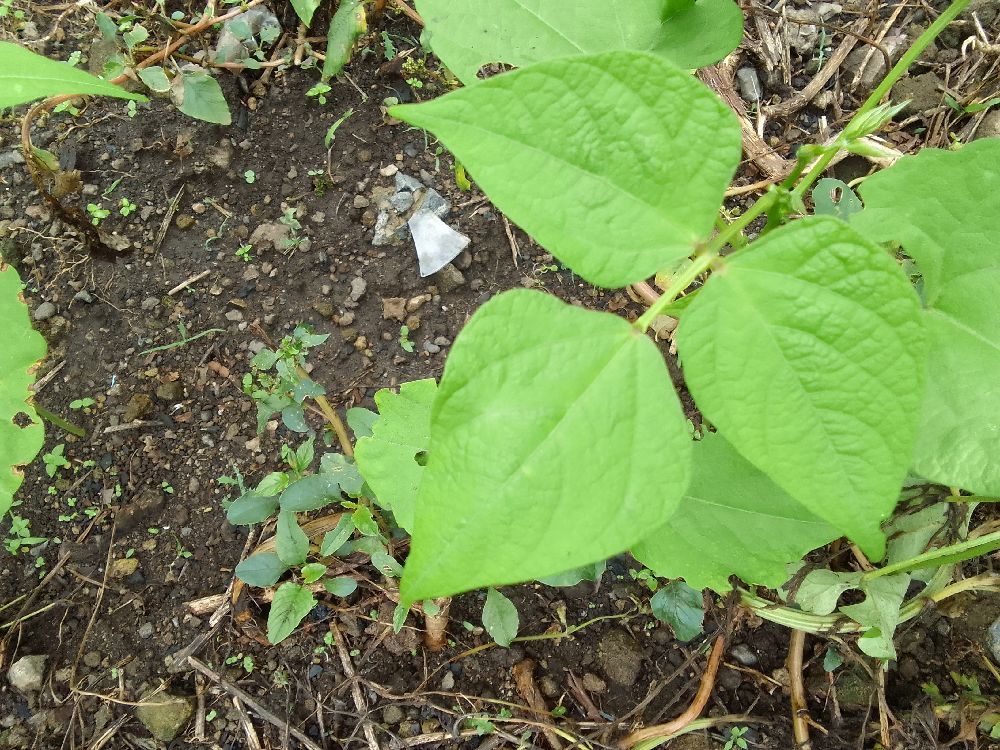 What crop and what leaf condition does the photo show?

common bean, healthy
